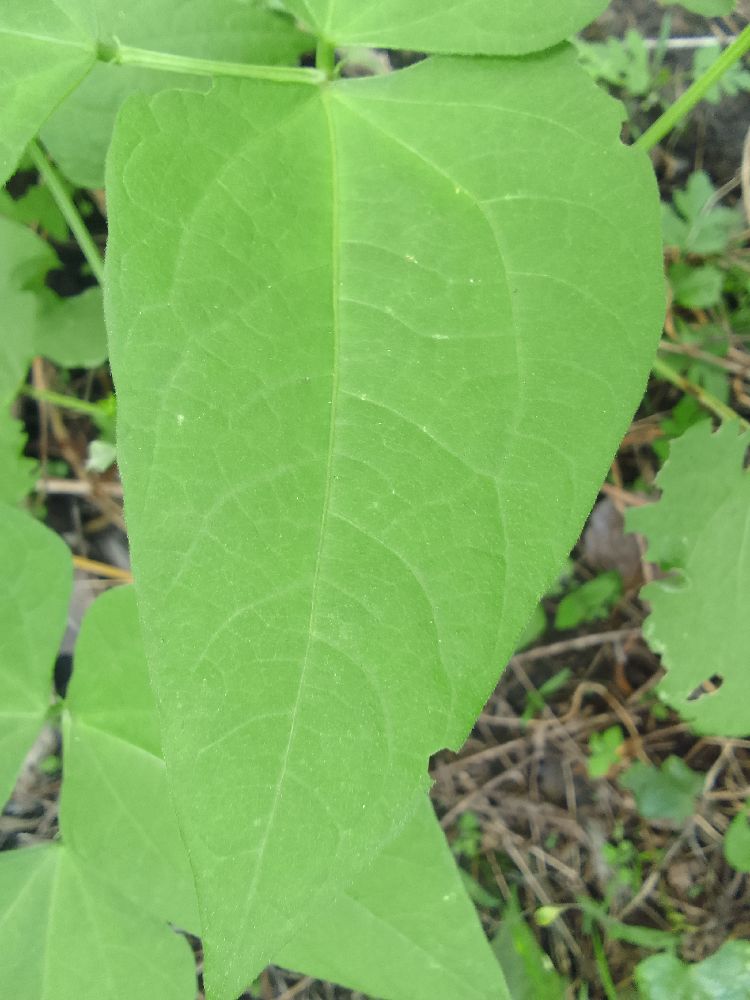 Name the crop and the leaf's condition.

common bean, healthy
